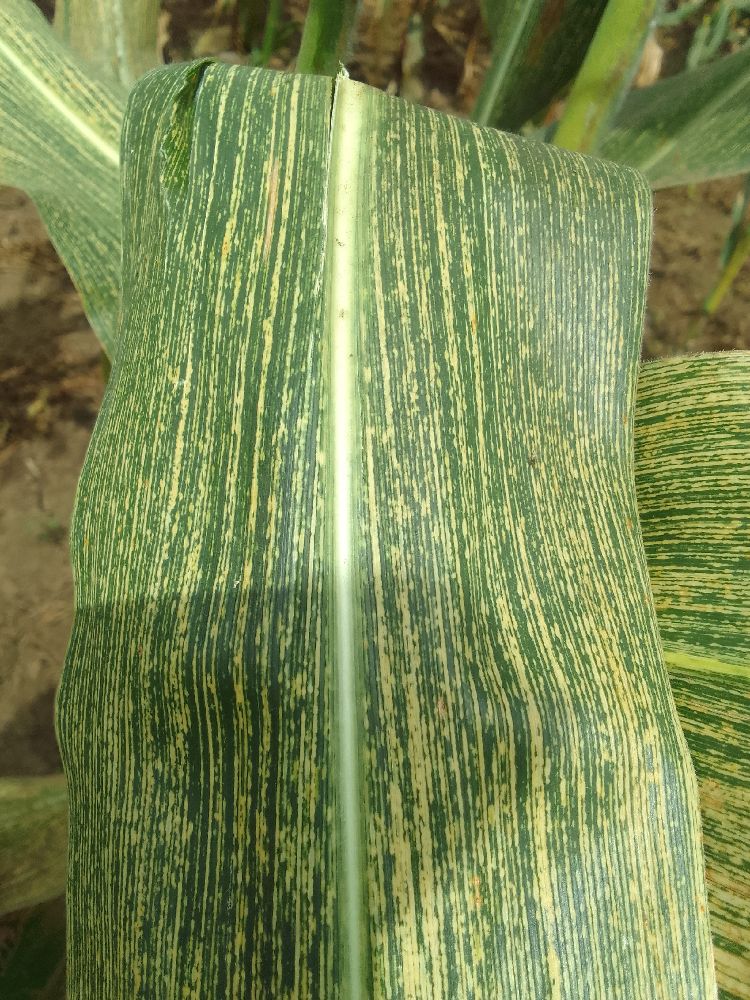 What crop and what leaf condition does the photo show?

maize, maize streak virus
